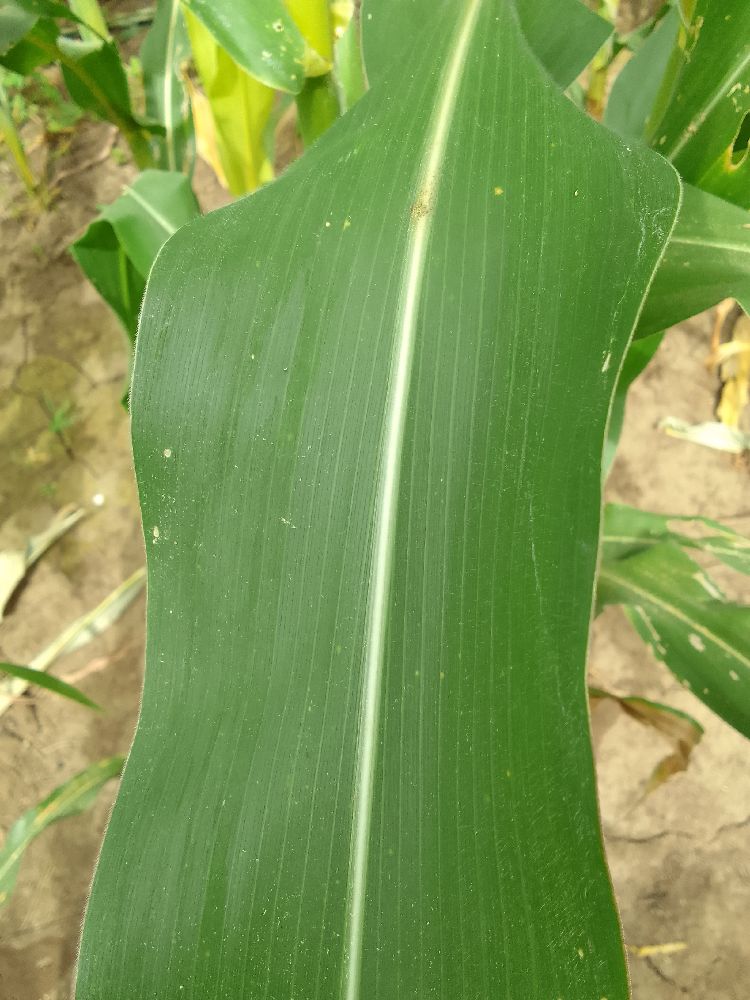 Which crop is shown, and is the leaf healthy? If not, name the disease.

maize, healthy
